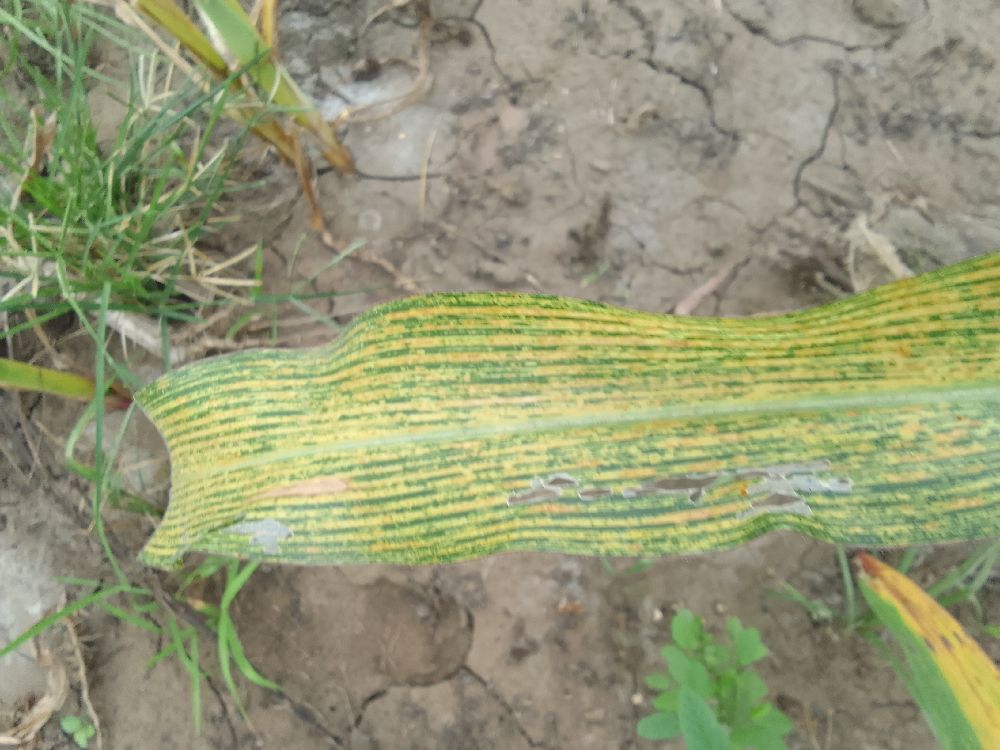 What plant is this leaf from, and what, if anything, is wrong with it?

maize, maize streak virus
